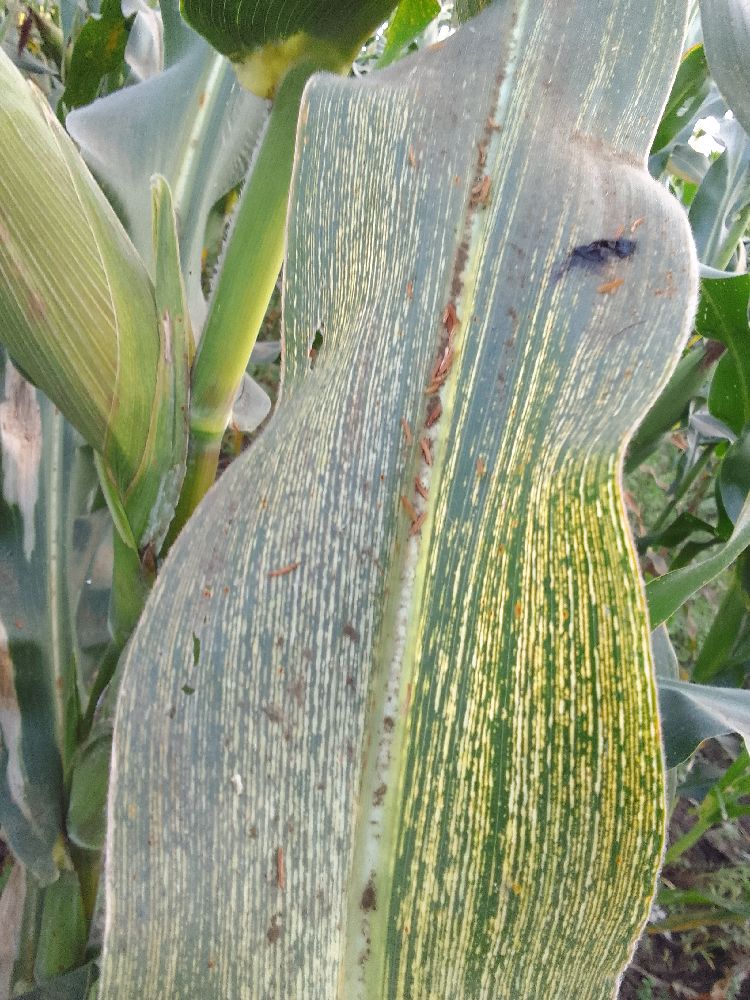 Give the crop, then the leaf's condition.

maize, maize streak virus
